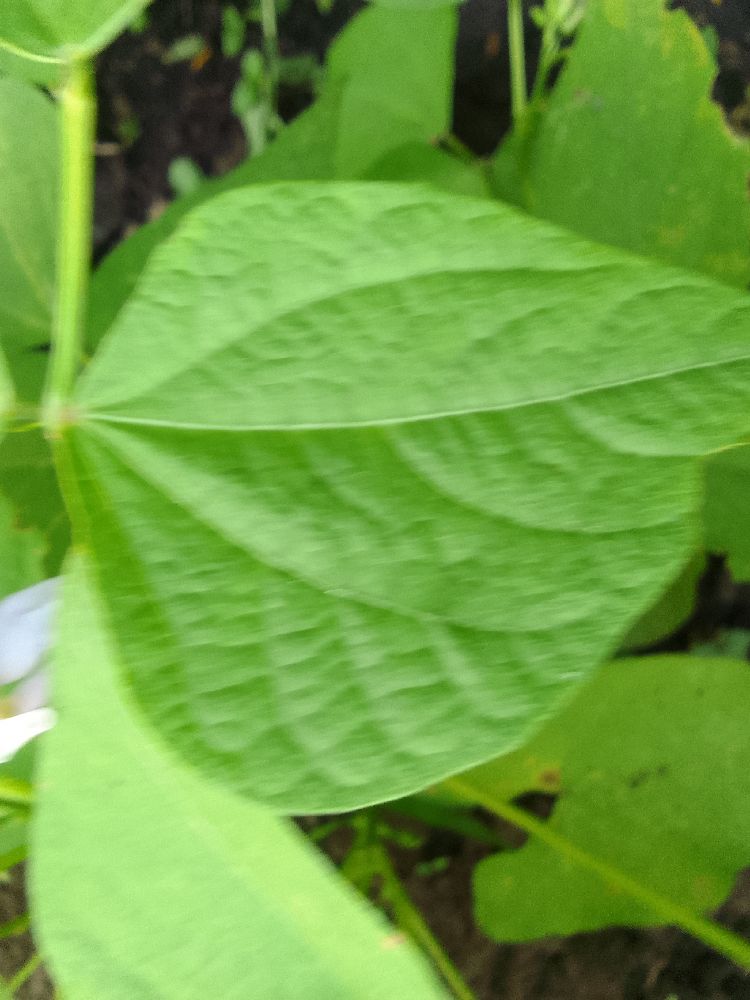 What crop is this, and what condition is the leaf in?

common bean, healthy
